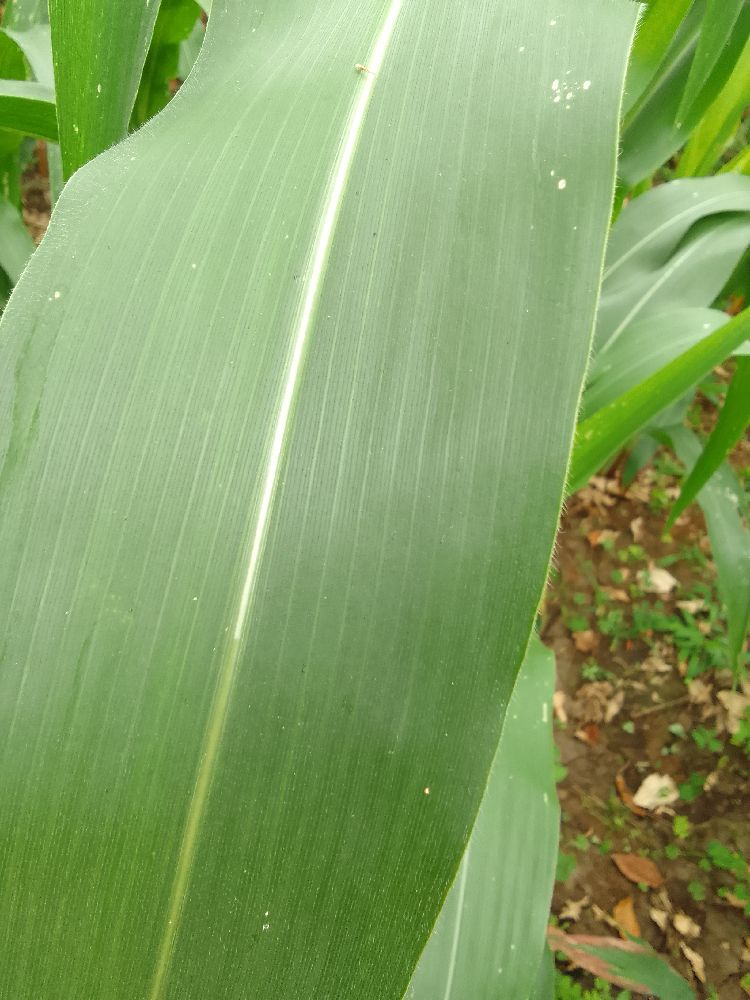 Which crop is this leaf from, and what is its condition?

maize, healthy
